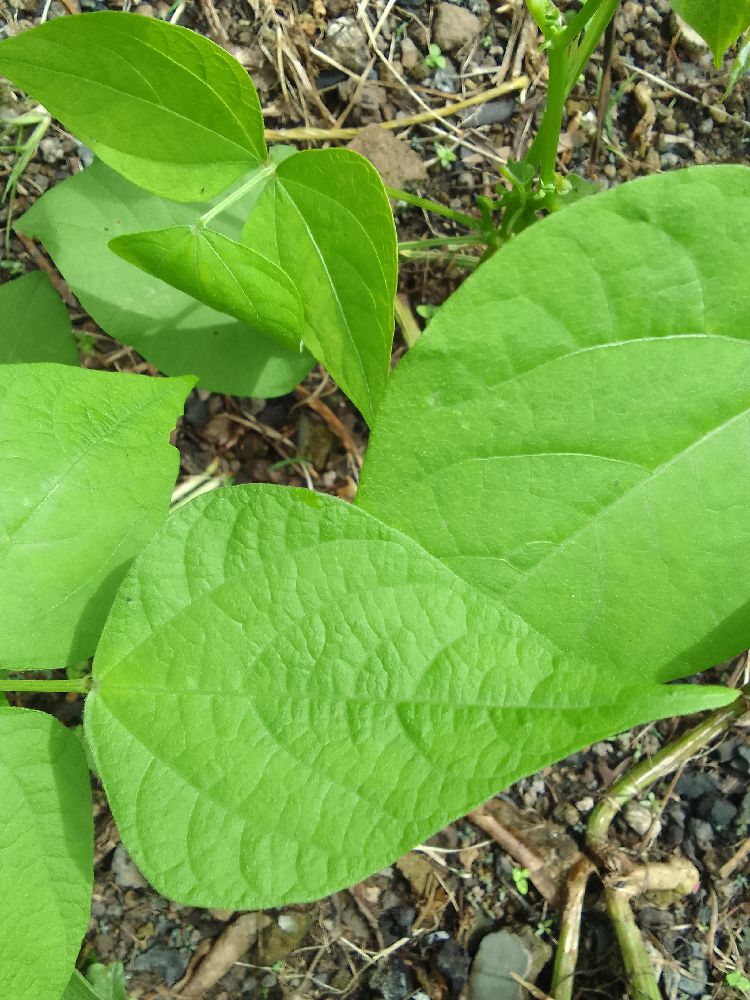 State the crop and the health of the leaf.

common bean, healthy
